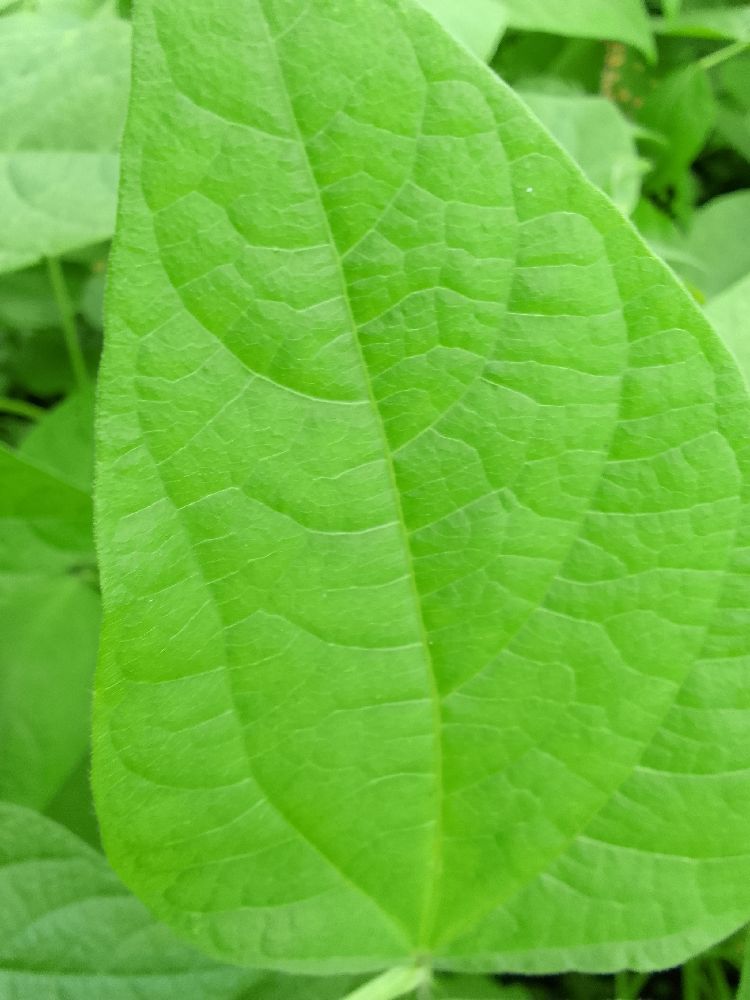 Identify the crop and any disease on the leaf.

common bean, healthy
